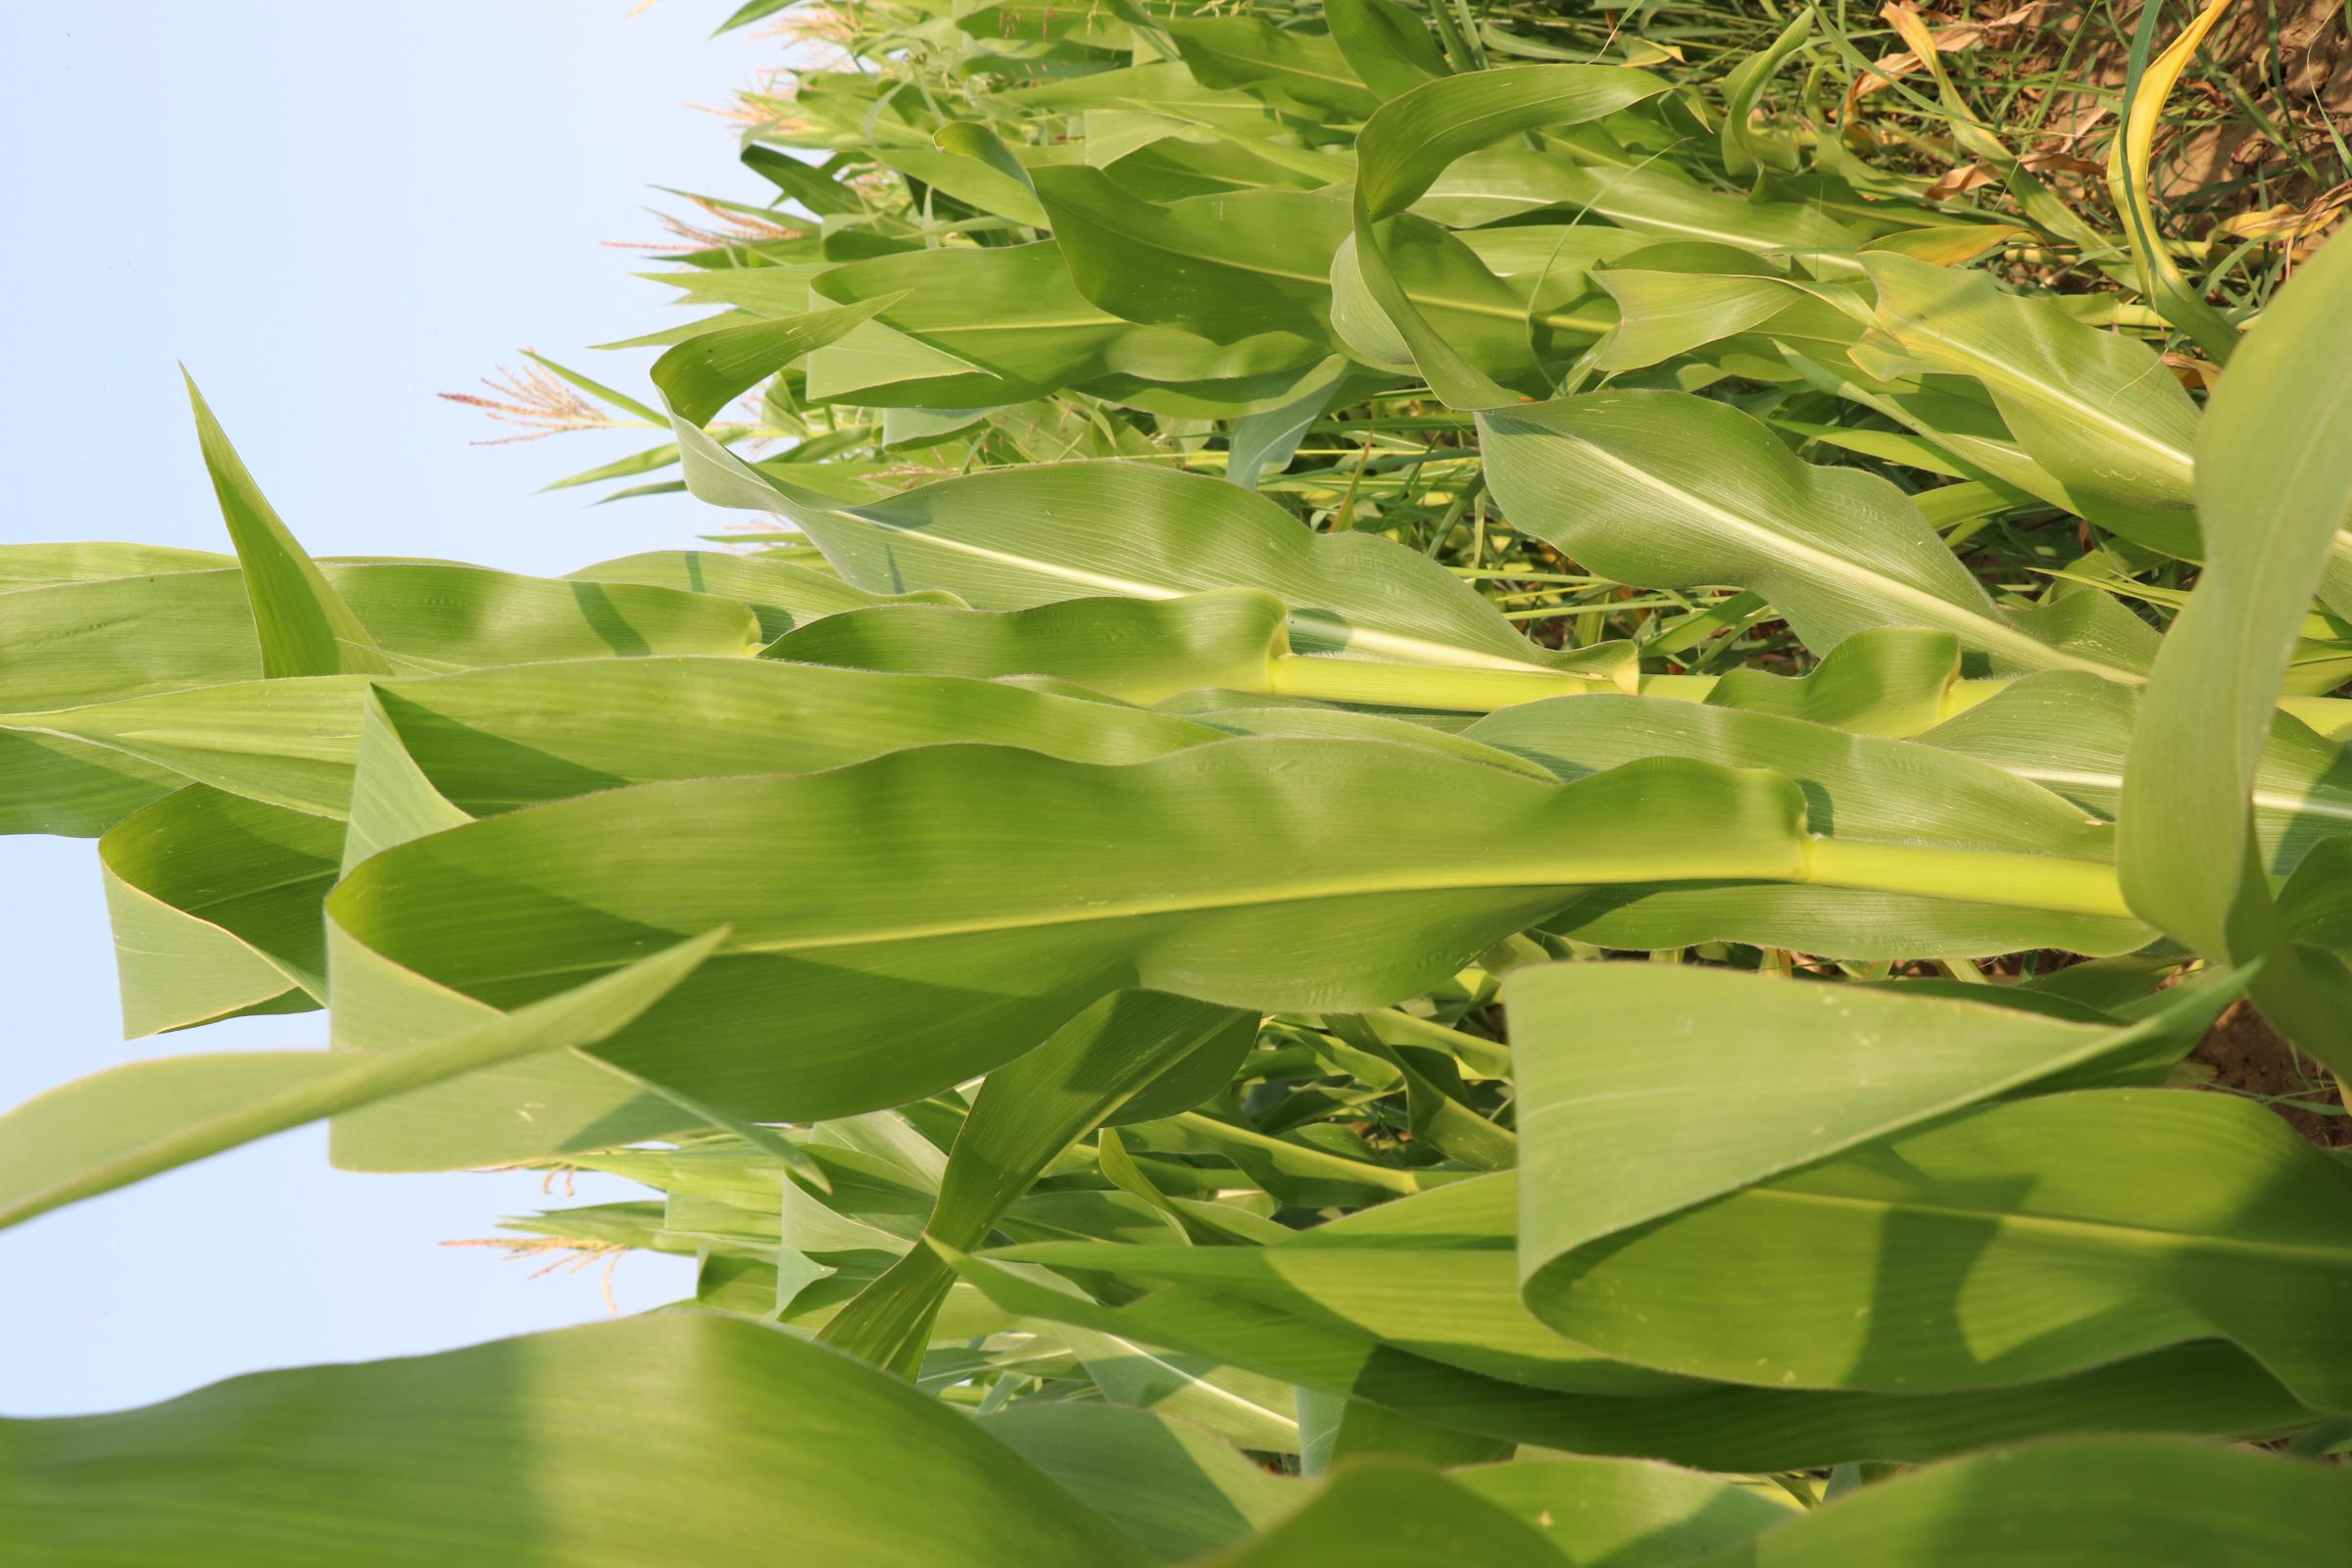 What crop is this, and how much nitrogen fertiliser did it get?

maize, reduced nitrogen fertilisation
